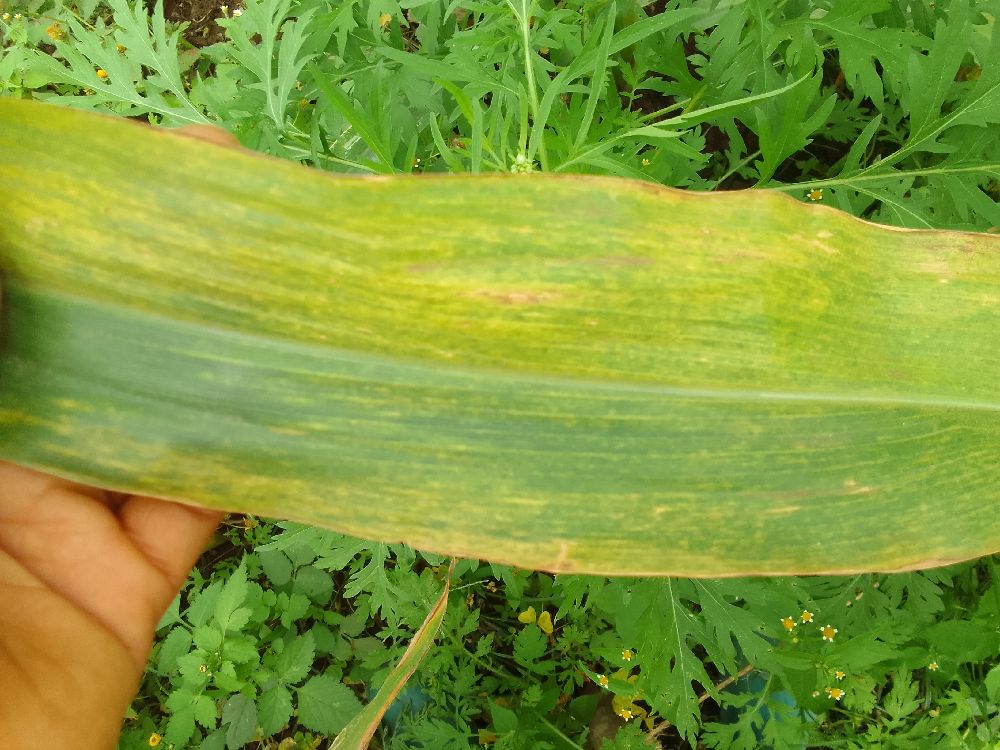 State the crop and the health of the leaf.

maize, maize lethal necrosis
